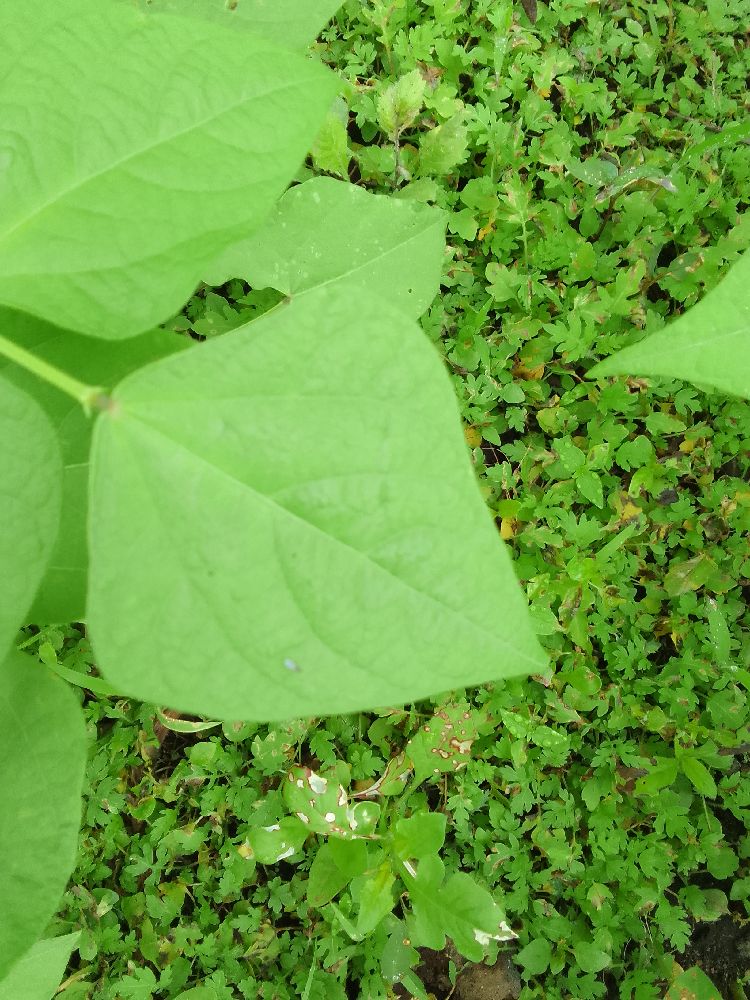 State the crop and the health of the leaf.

common bean, healthy
